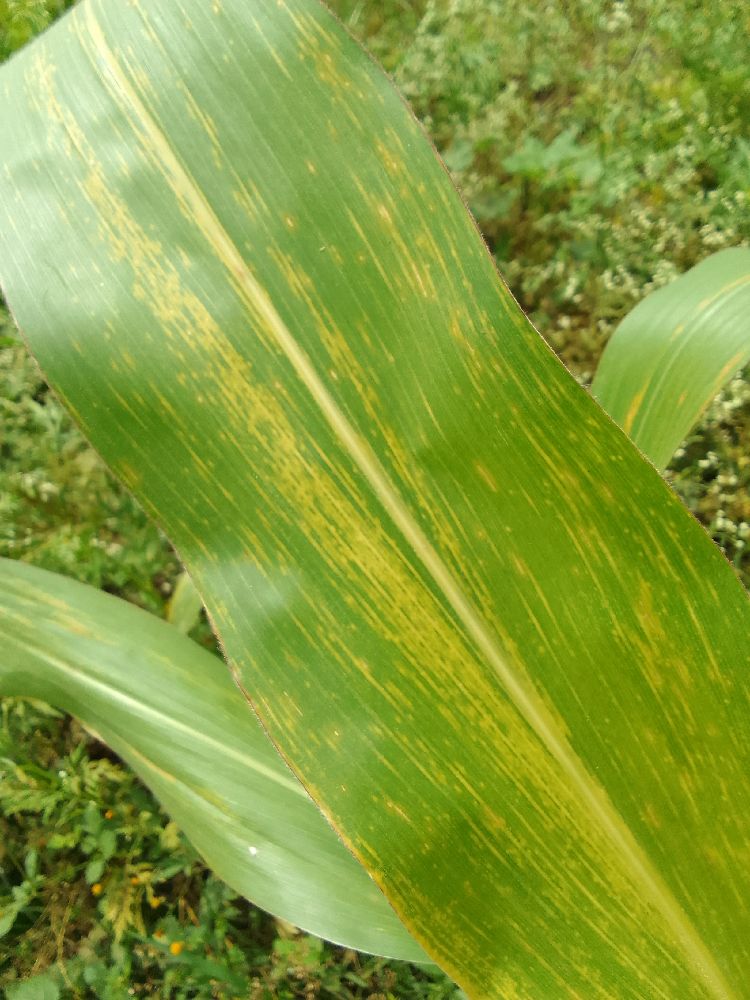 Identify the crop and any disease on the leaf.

maize, maize lethal necrosis
